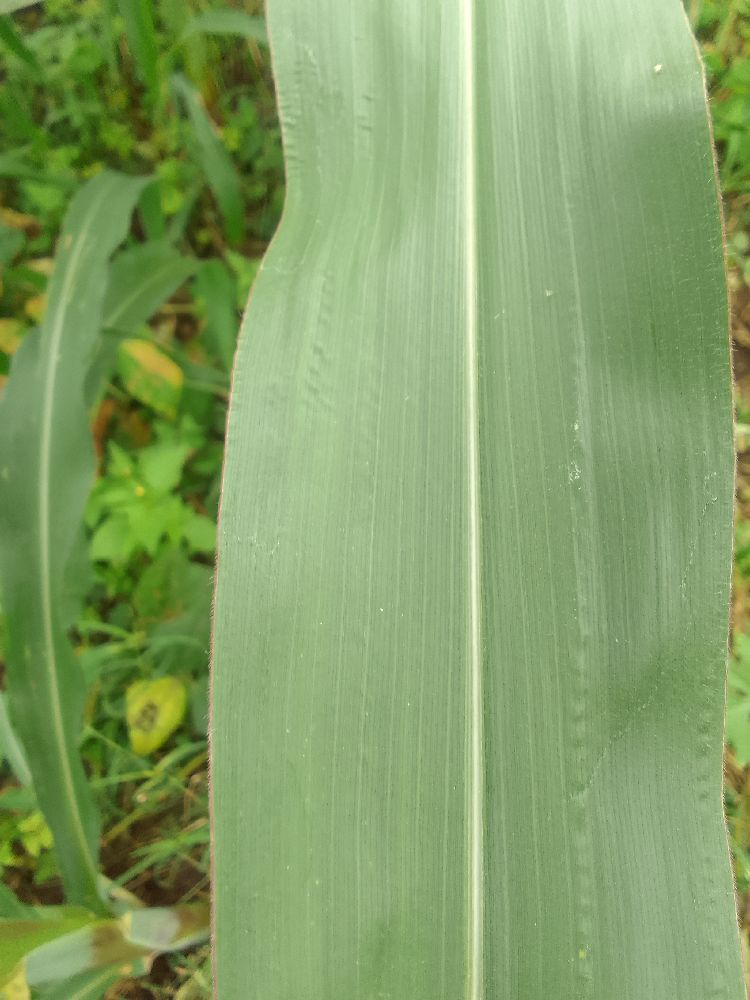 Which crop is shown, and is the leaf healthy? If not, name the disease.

maize, healthy
